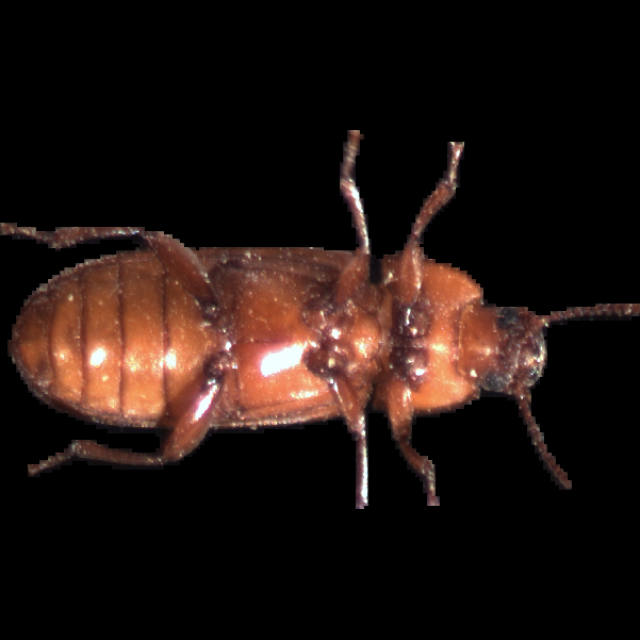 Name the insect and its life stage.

mealworm beetle
